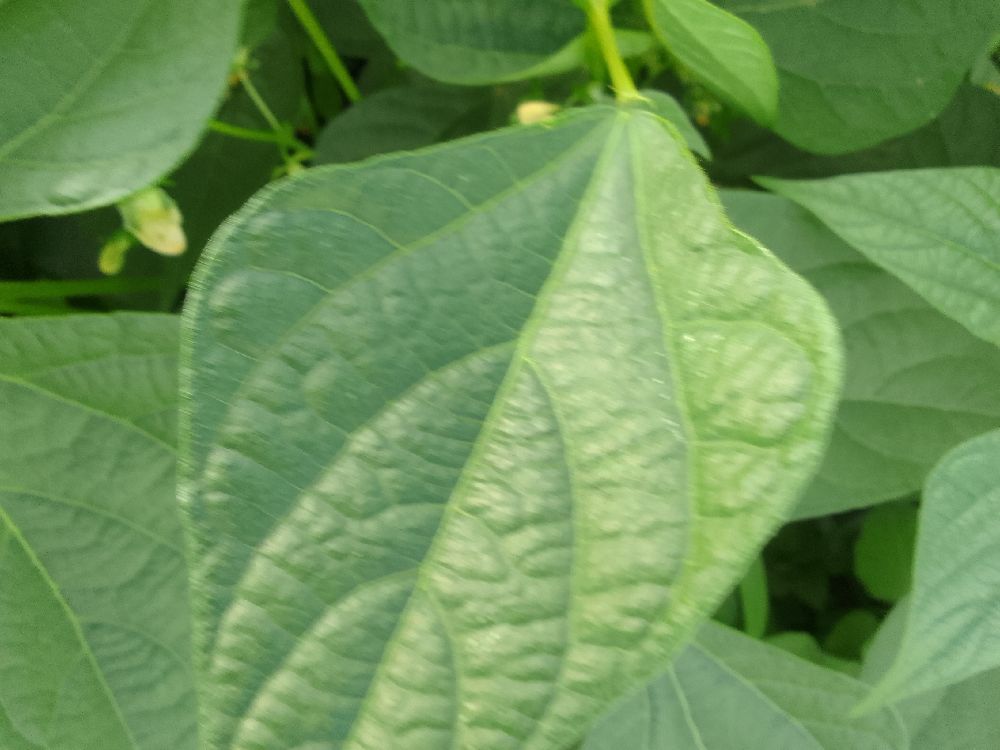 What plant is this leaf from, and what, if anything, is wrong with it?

common bean, healthy
